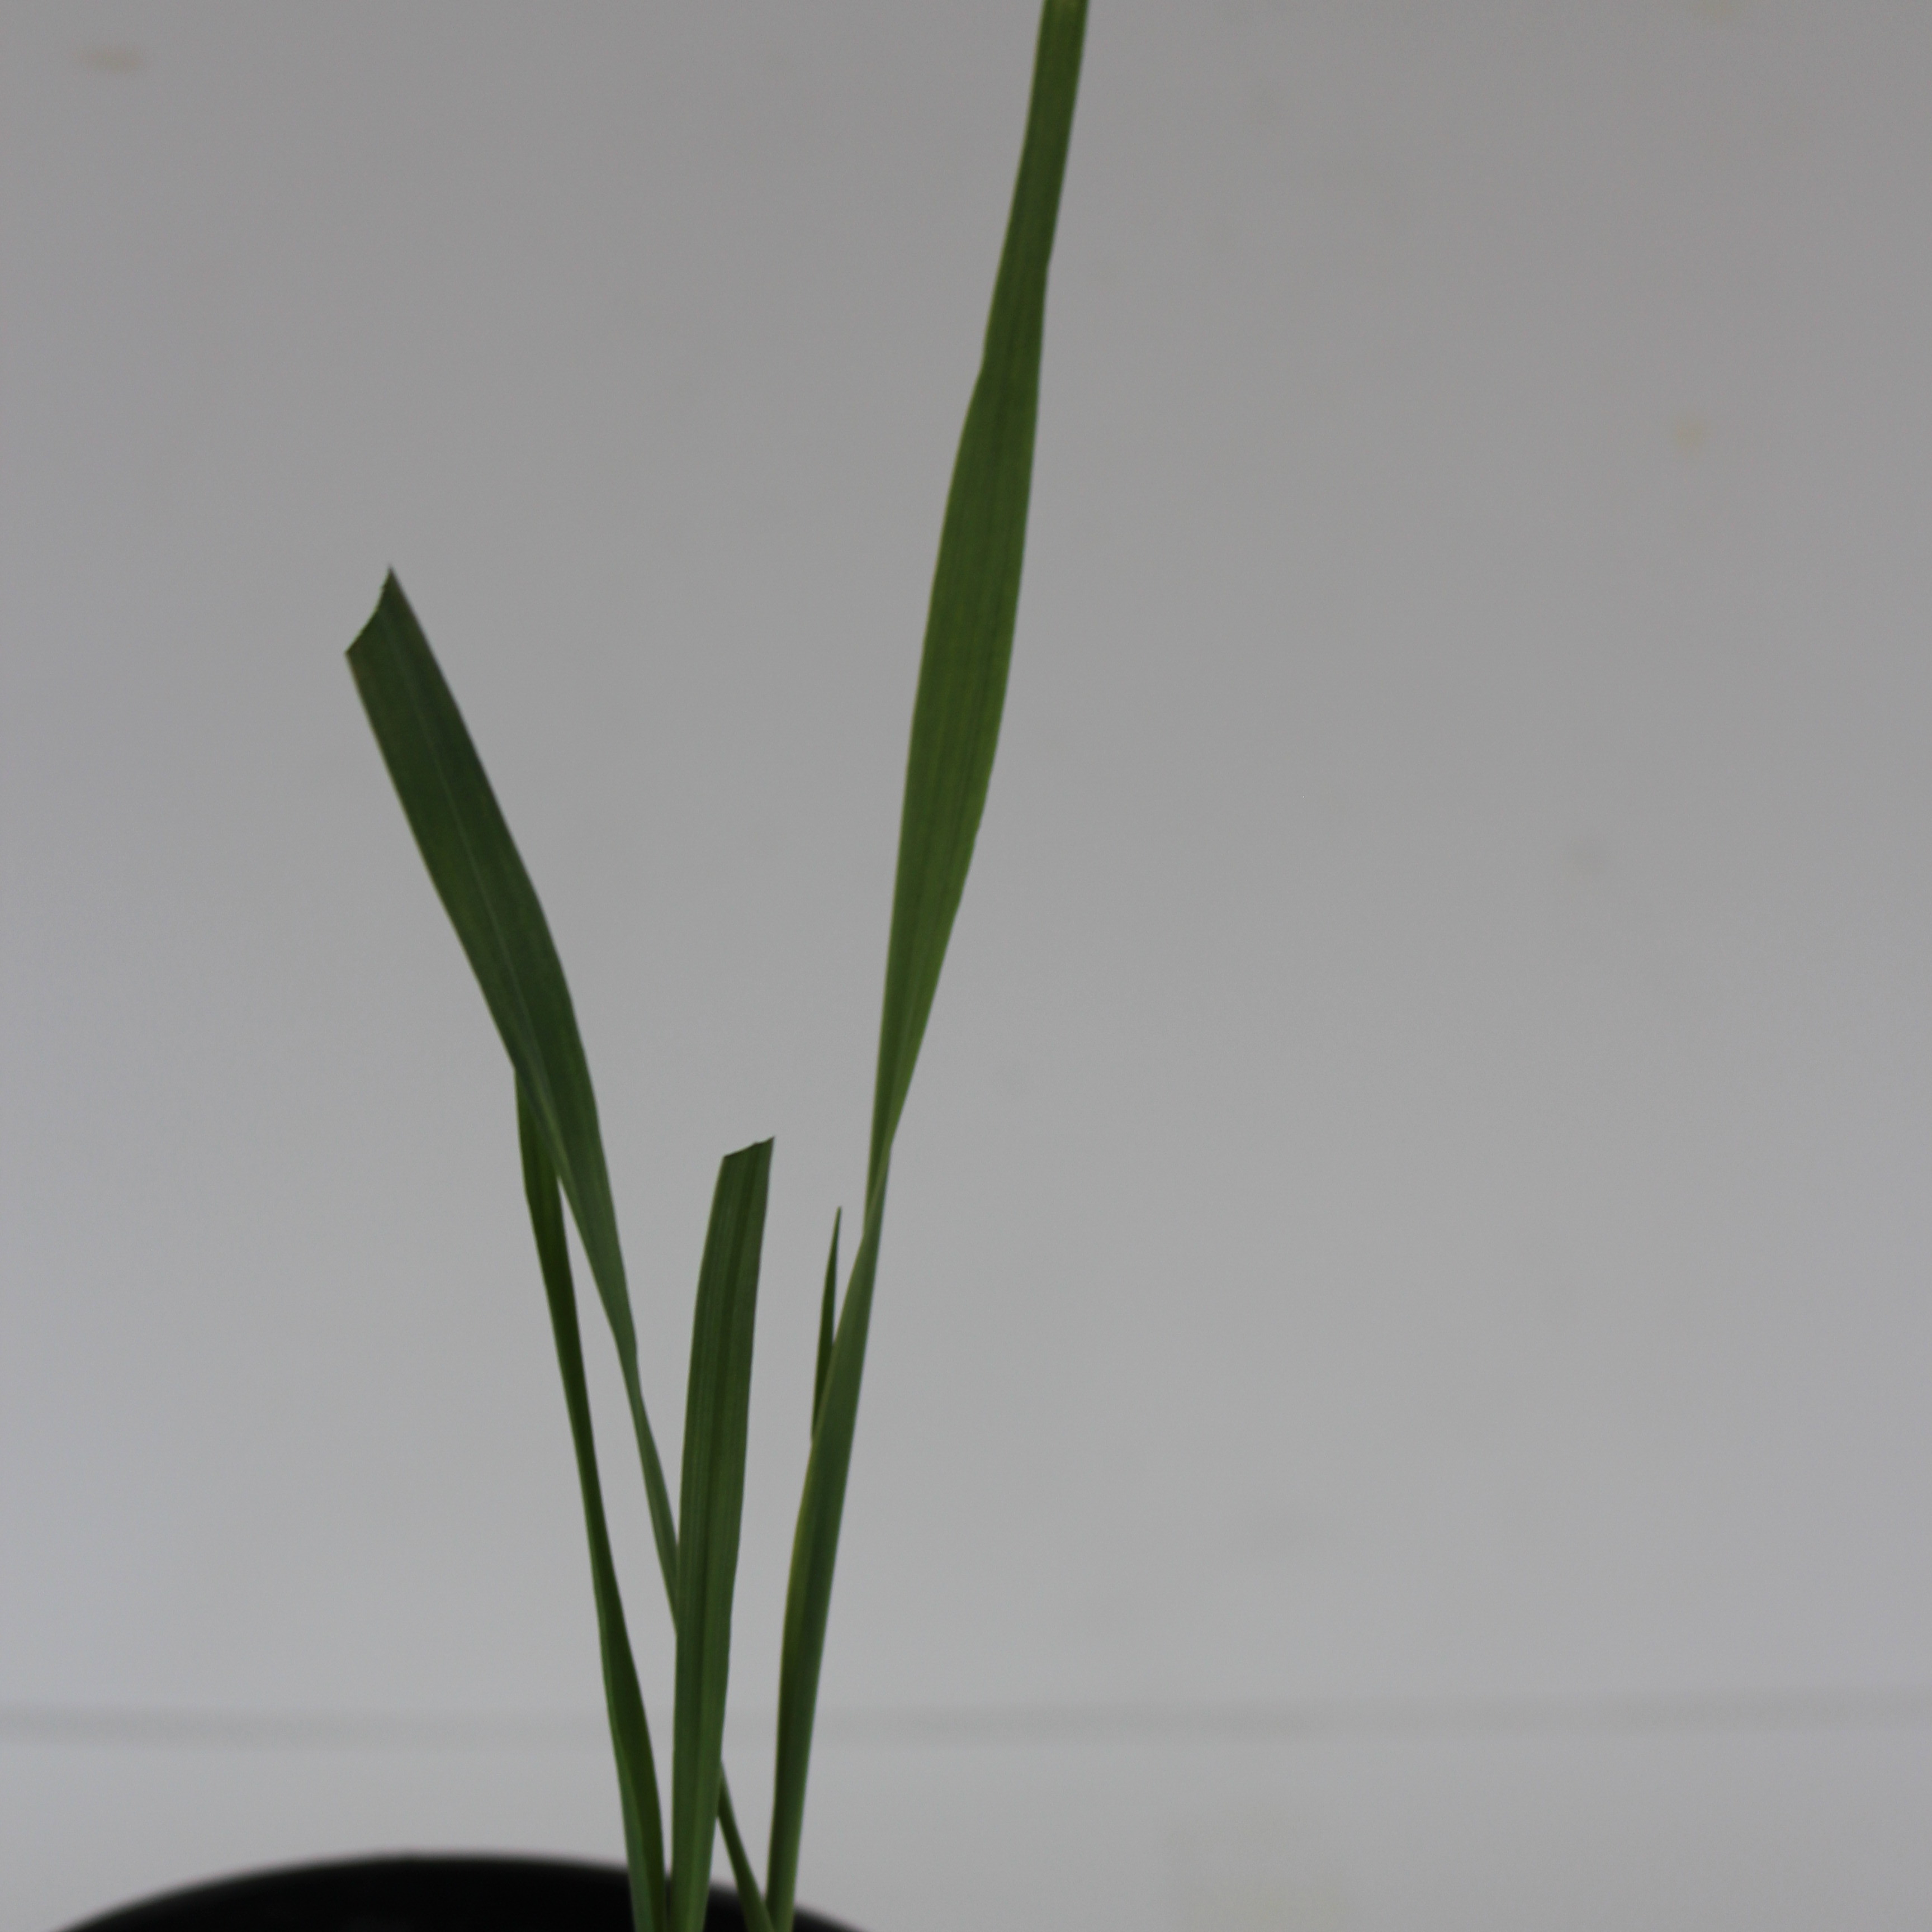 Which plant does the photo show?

Avena sterilis
